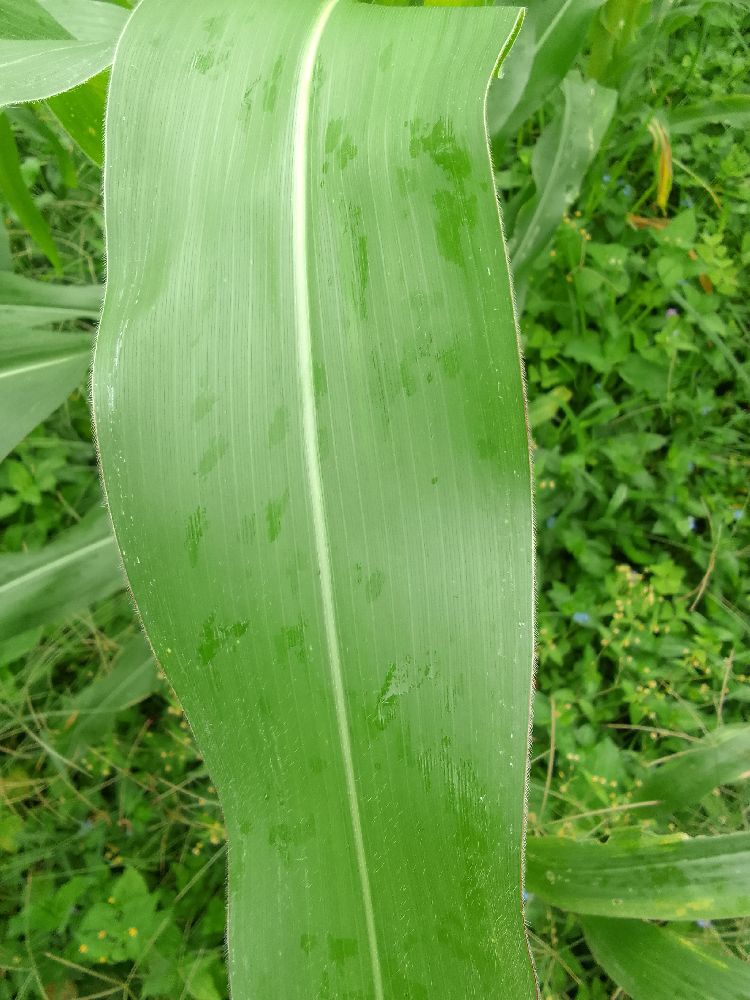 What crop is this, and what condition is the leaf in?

maize, healthy
